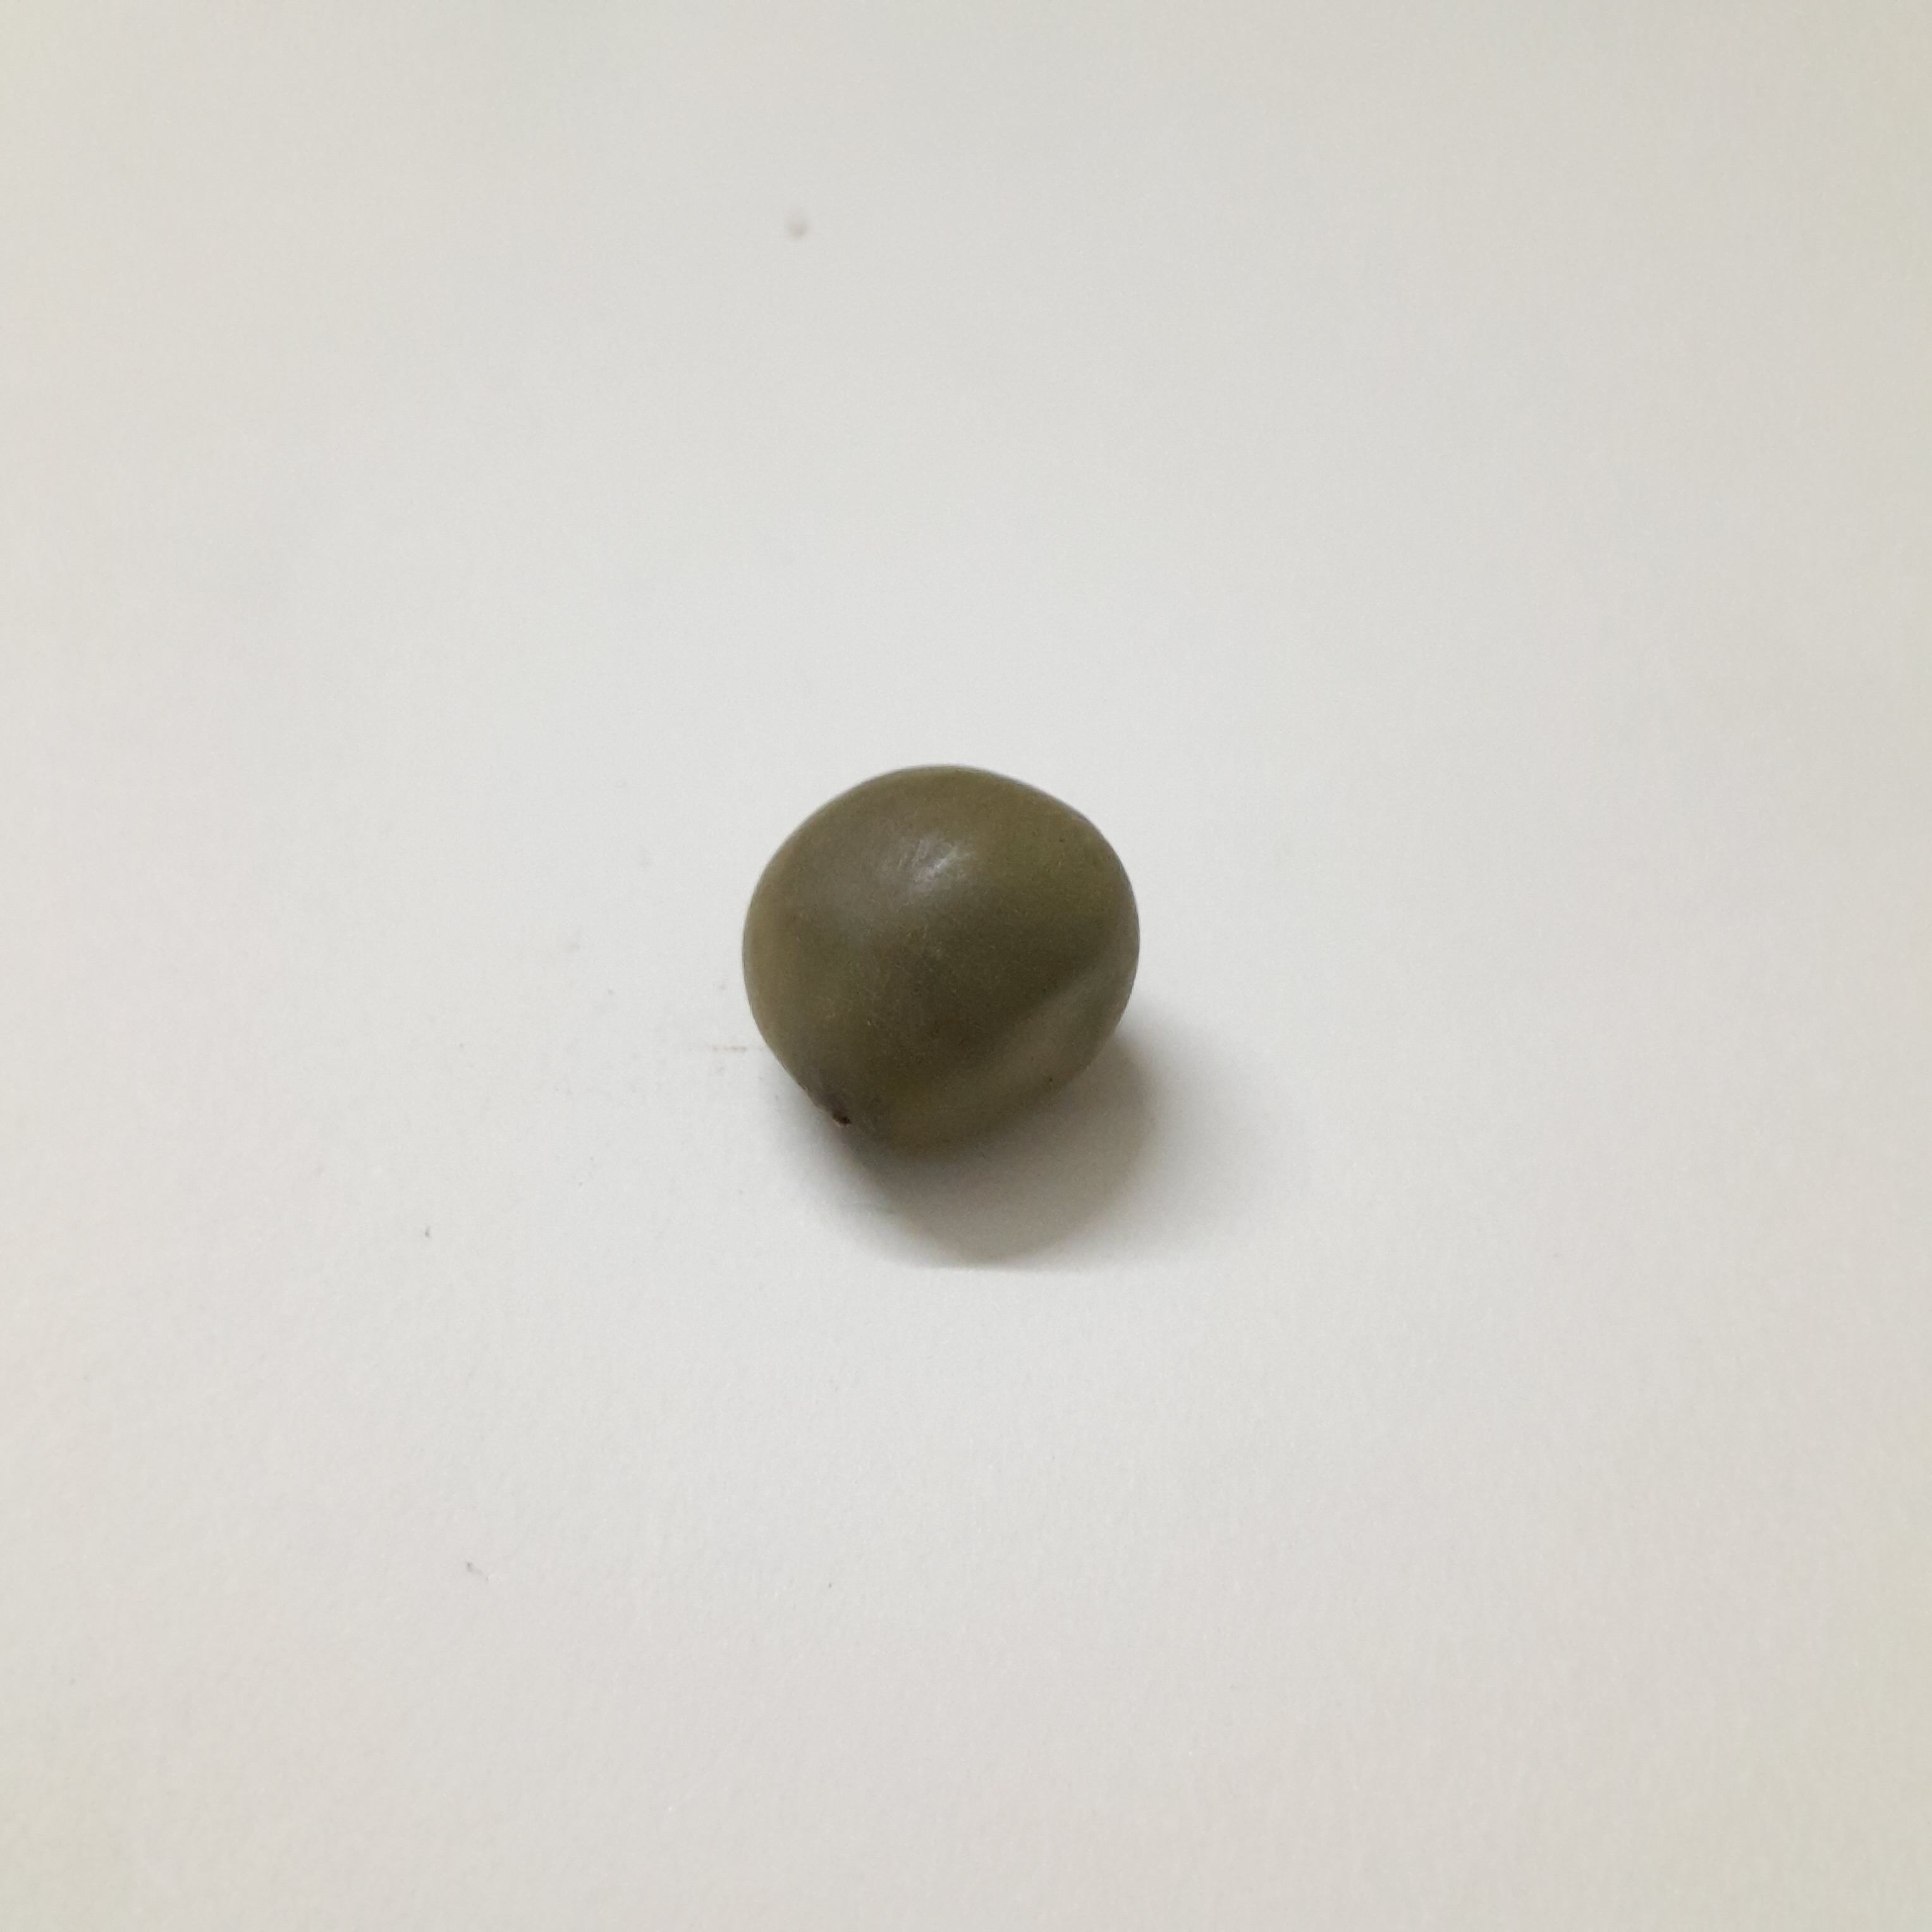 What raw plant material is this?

sagargota
